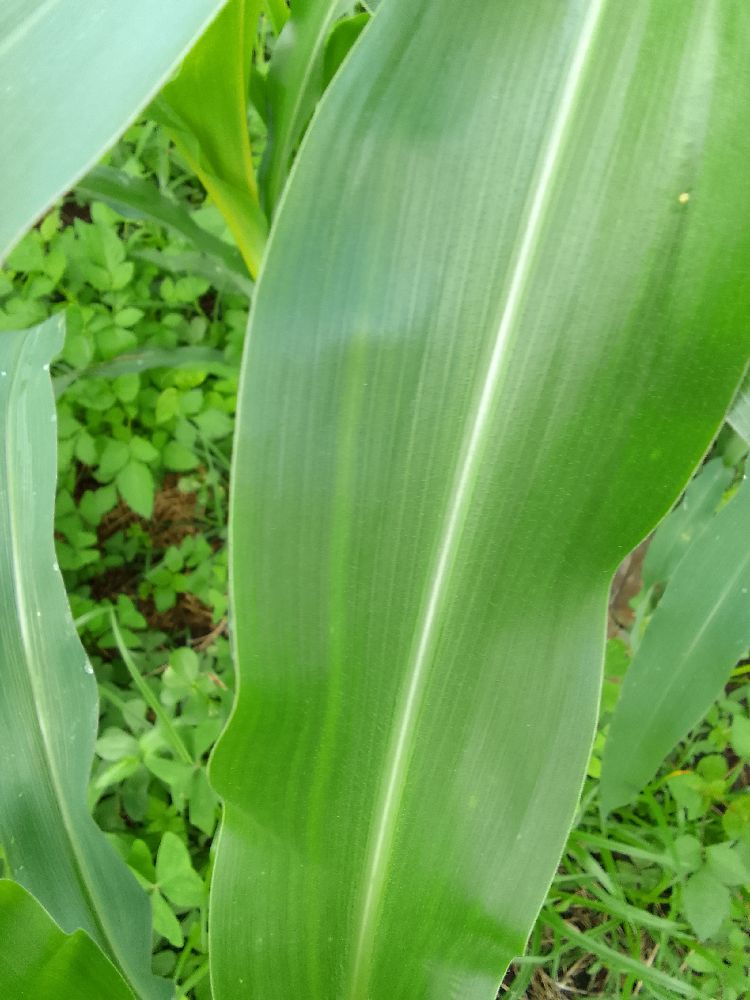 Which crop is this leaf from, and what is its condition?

maize, healthy
